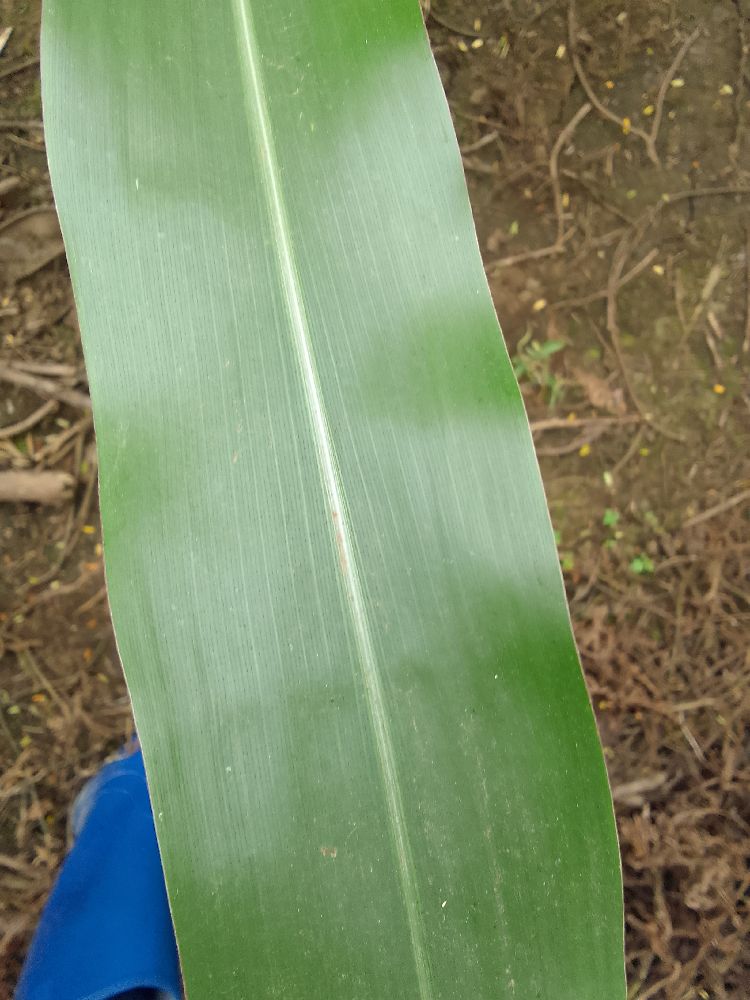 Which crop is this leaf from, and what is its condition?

maize, healthy
